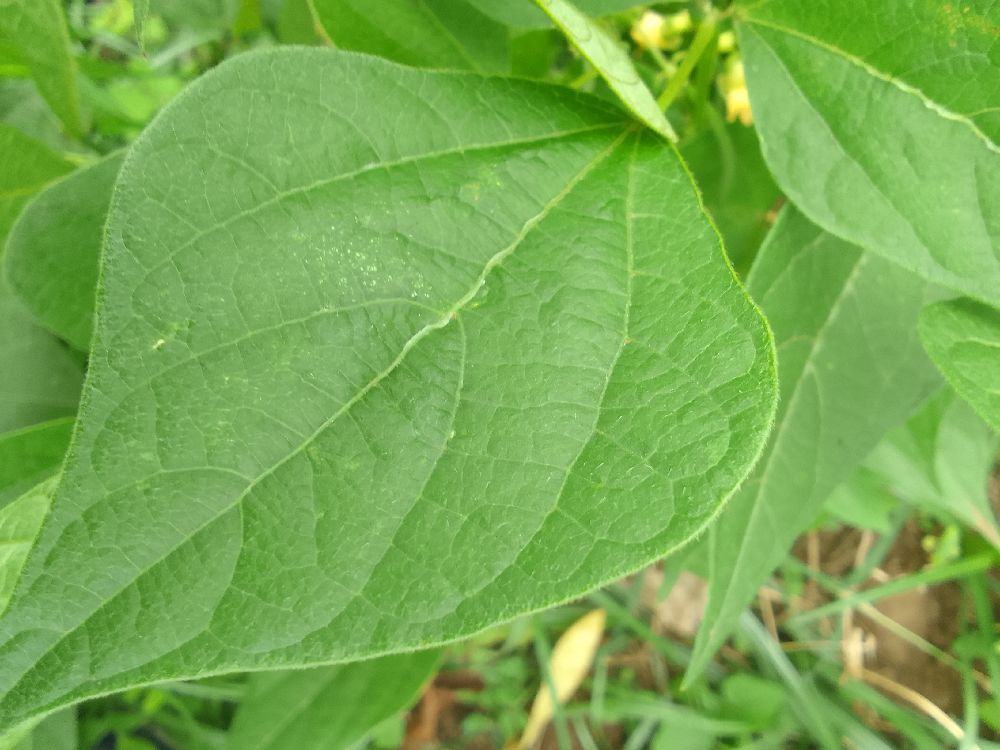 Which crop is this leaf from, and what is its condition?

common bean, healthy
